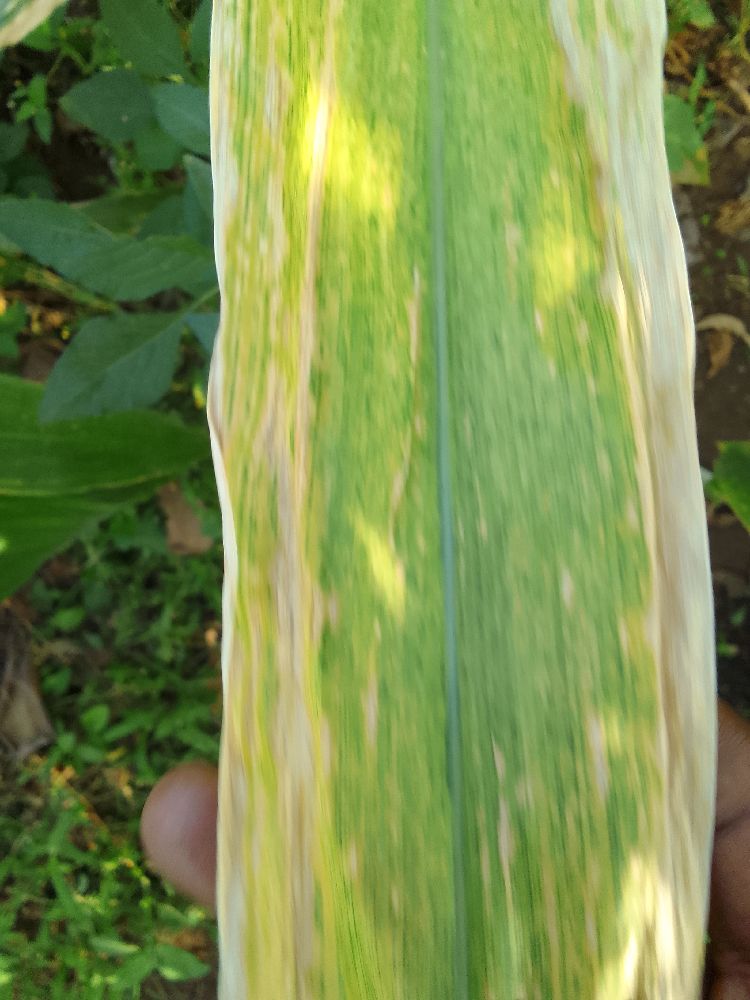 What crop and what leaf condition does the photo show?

maize, maize lethal necrosis
